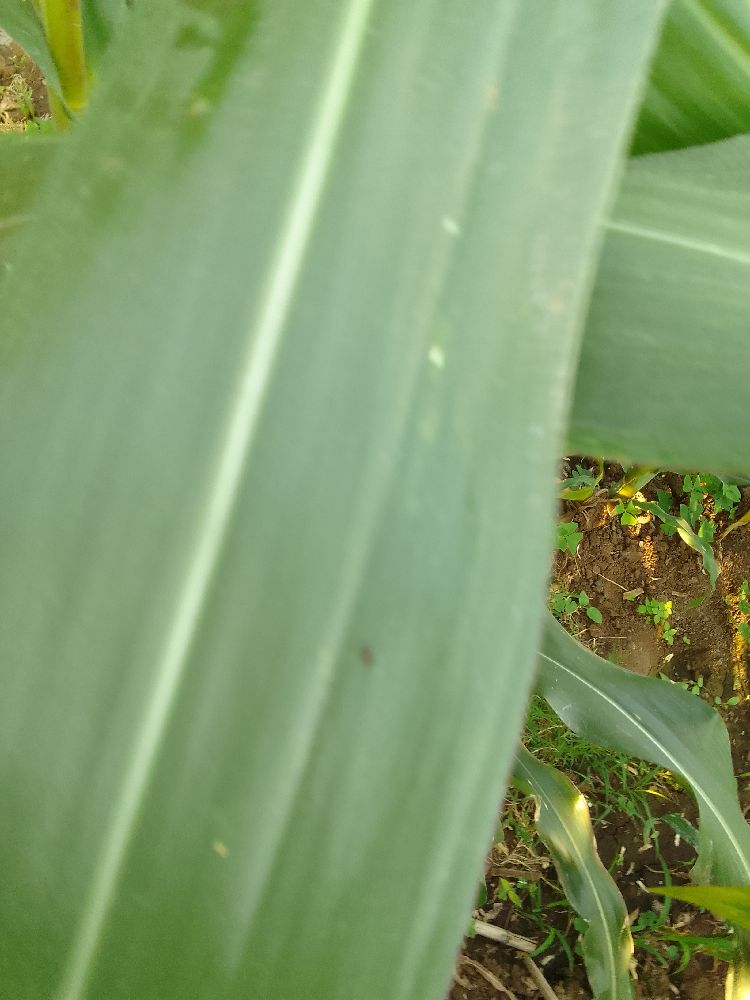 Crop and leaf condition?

maize, healthy
